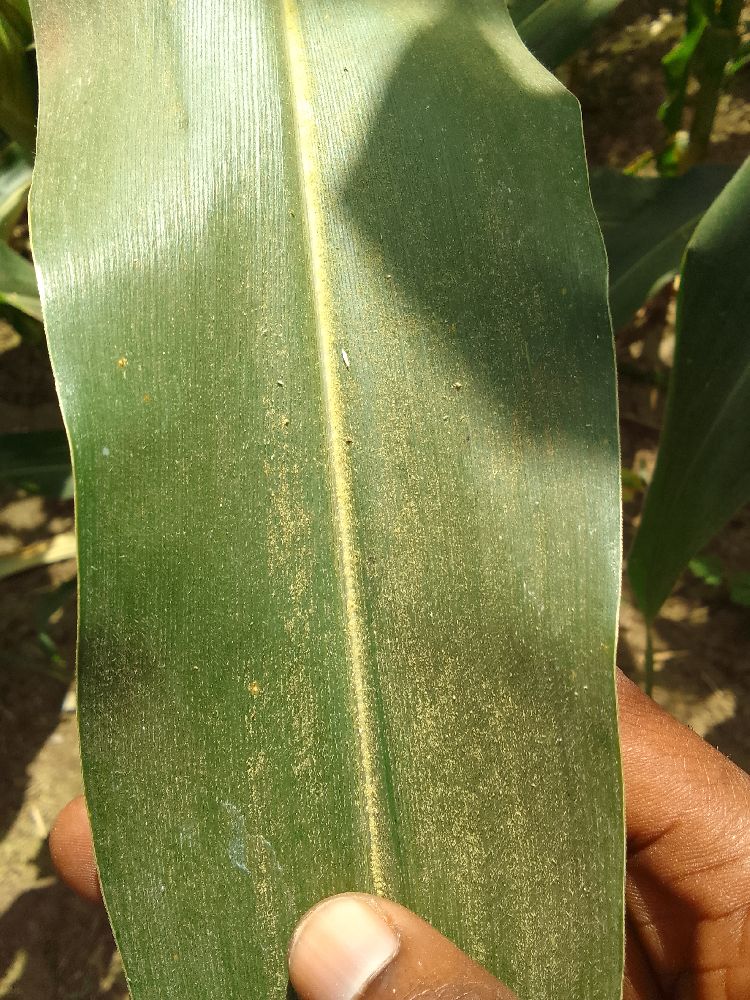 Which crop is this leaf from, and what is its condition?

maize, healthy
